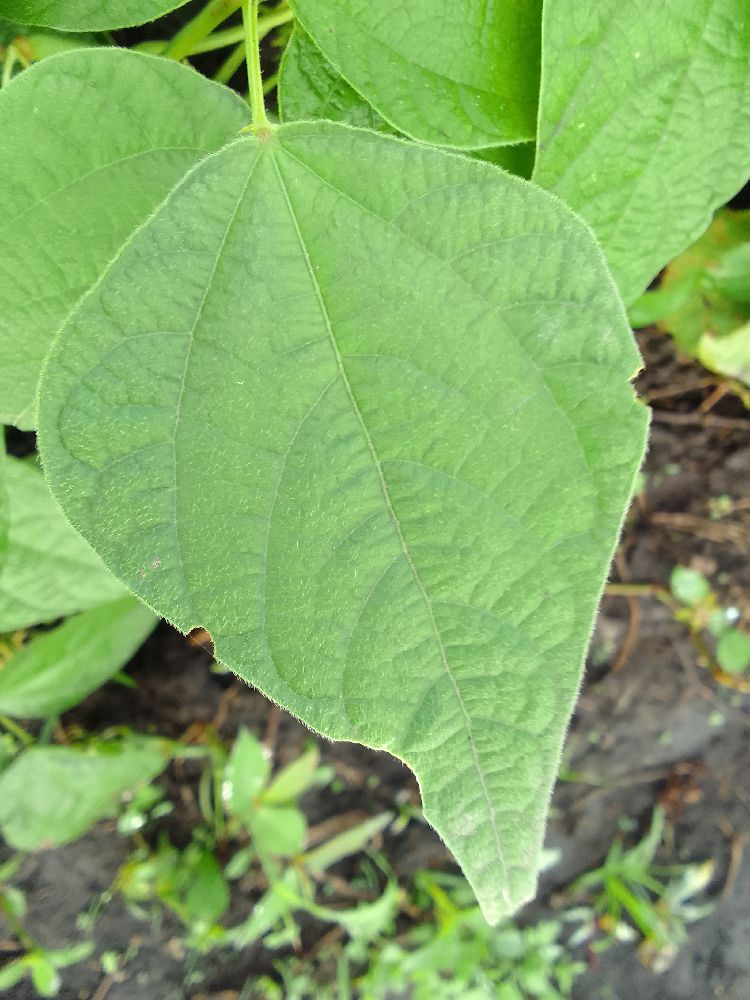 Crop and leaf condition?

common bean, healthy
